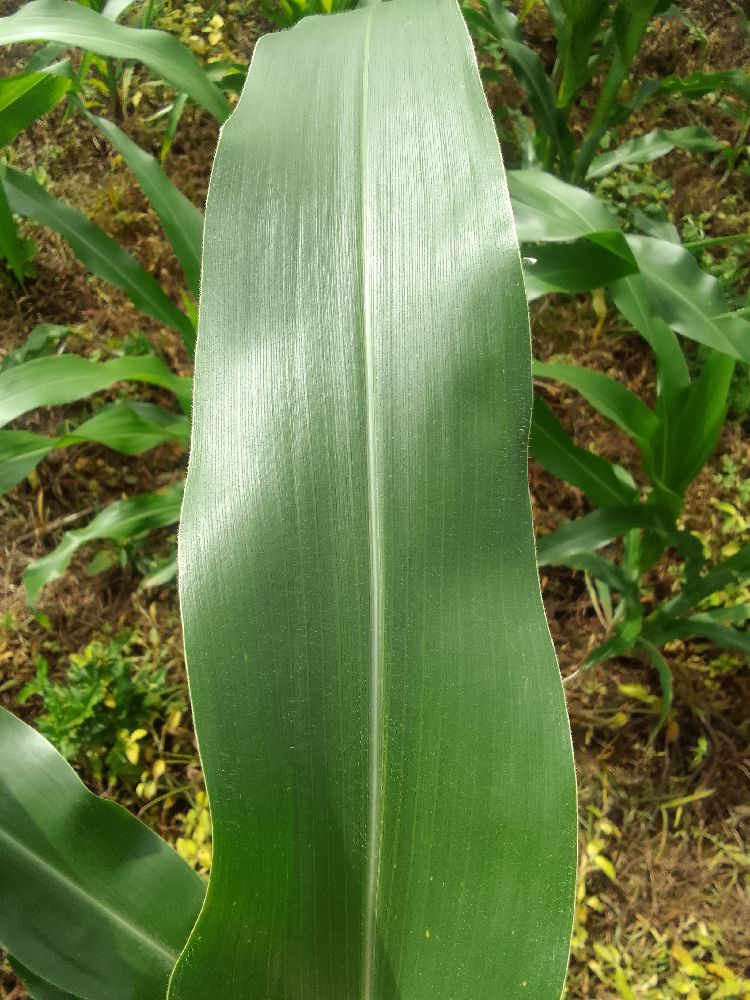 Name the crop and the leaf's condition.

maize, healthy
